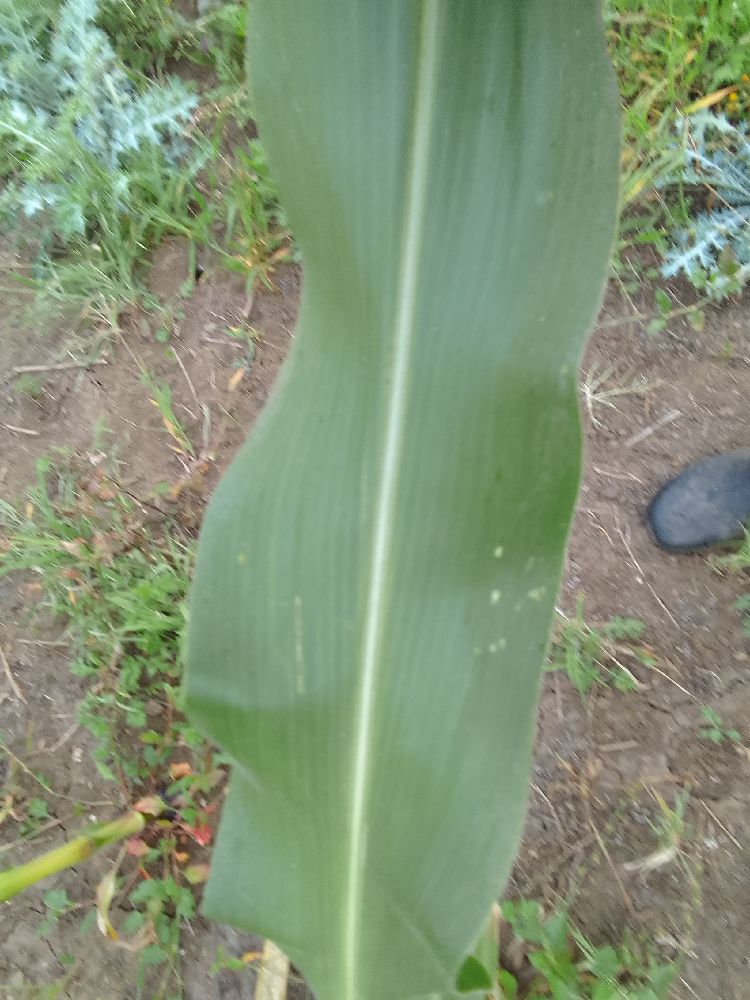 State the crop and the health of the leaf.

maize, healthy
